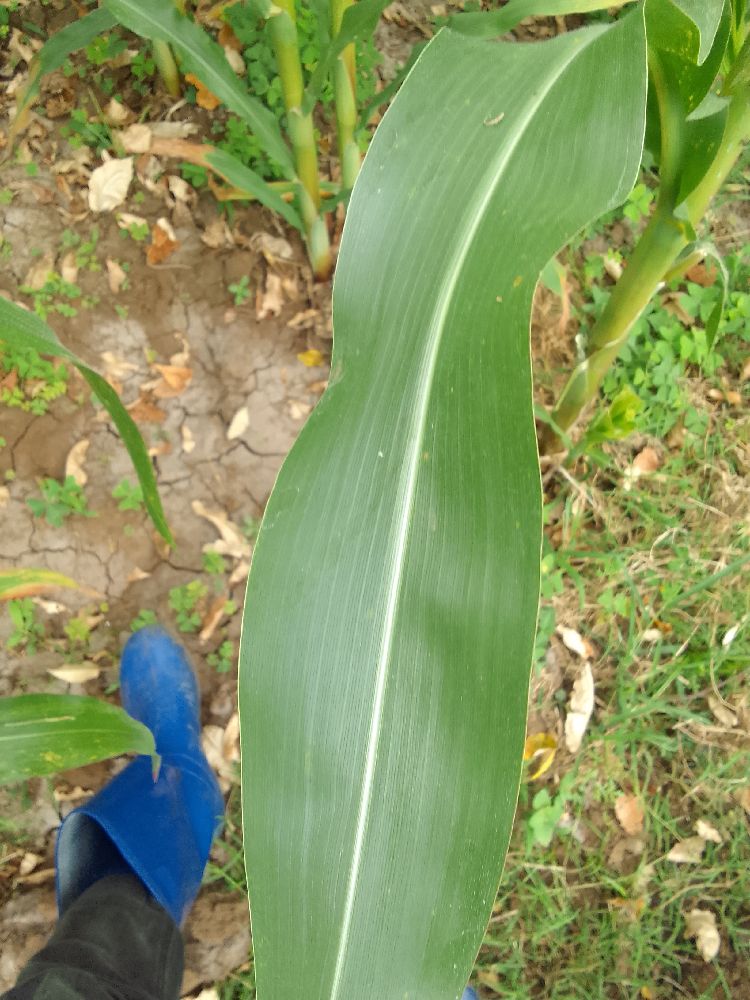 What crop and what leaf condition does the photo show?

maize, healthy
